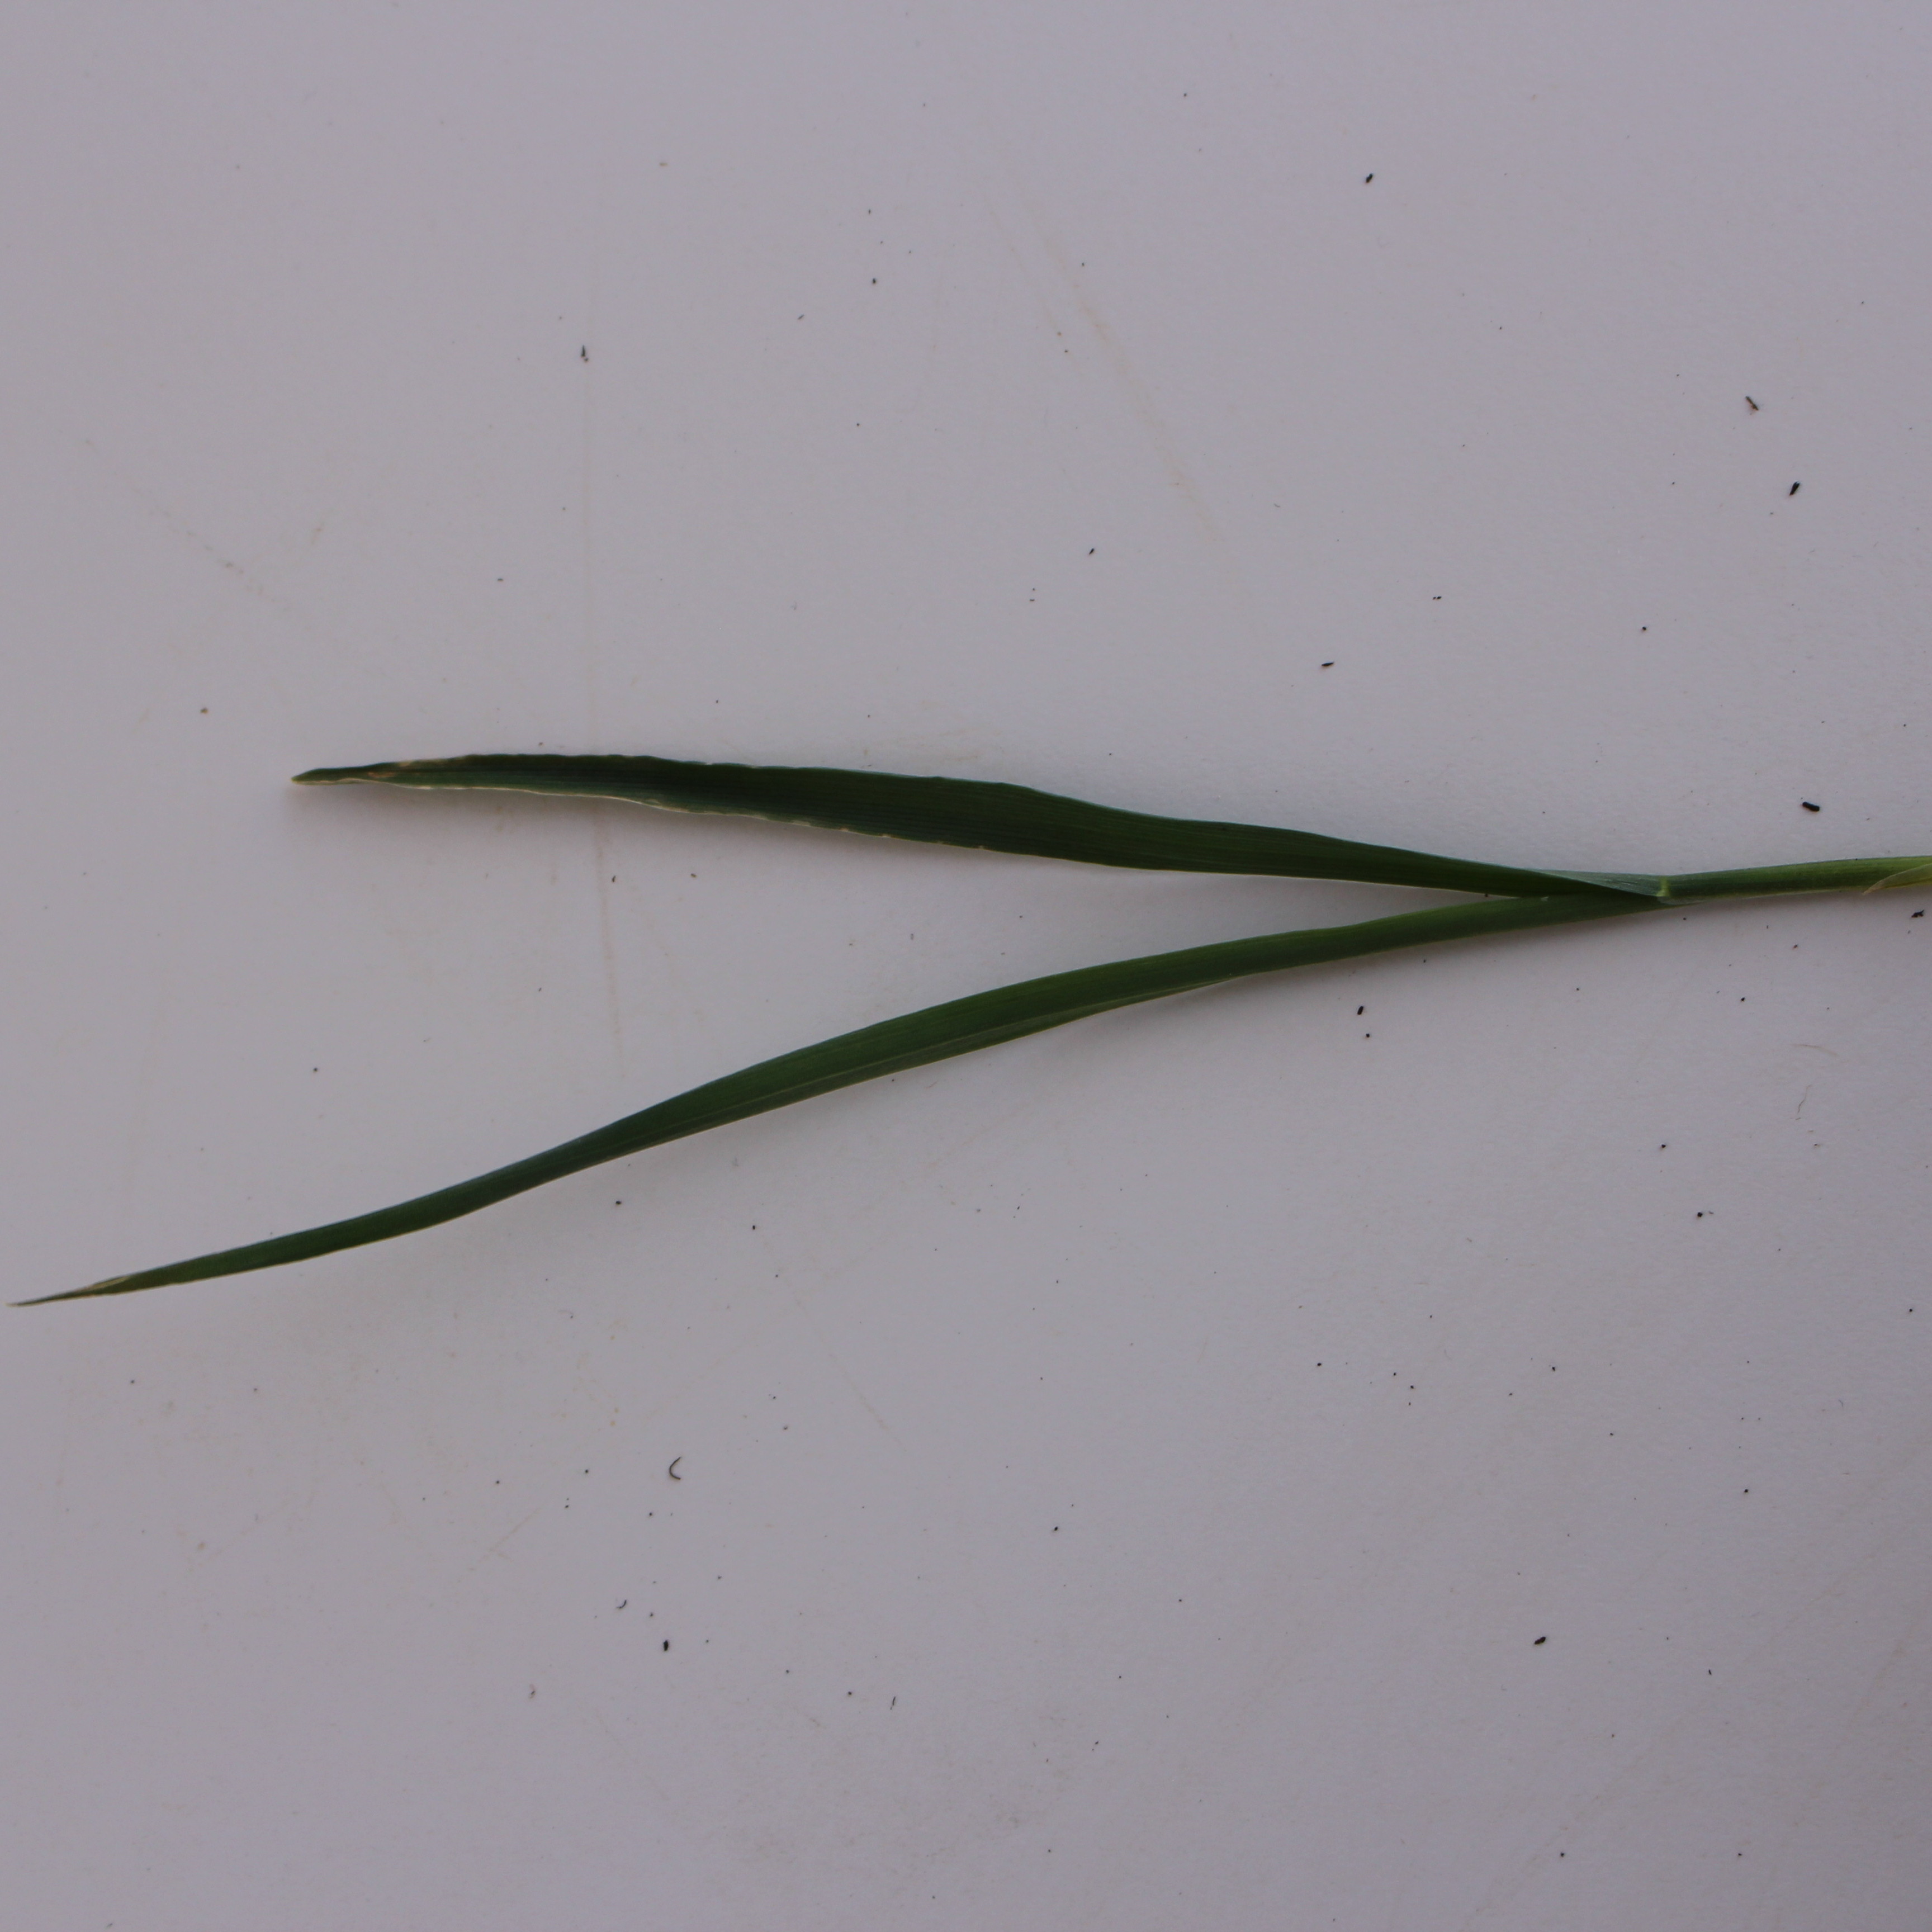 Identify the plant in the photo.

Avena sterilis
